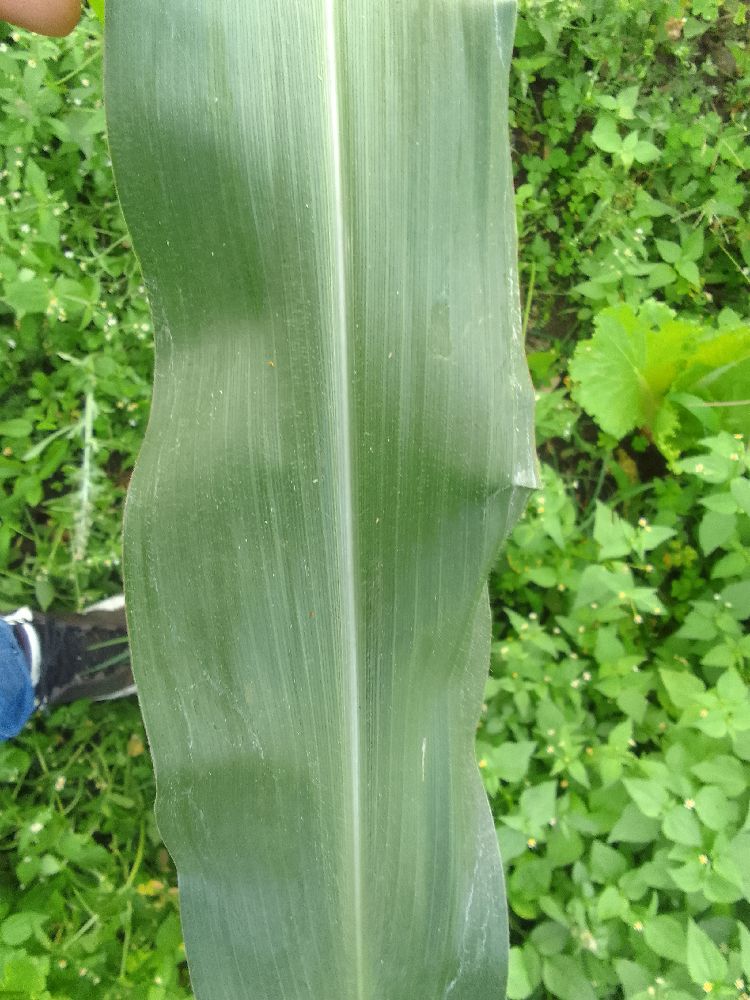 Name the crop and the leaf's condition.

maize, healthy
